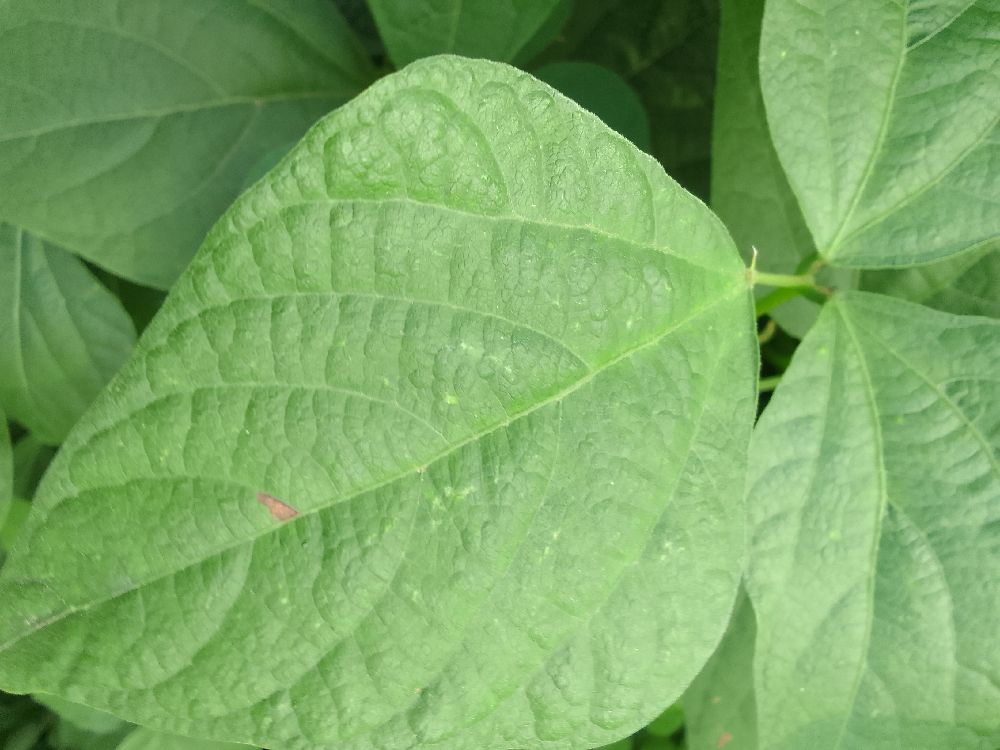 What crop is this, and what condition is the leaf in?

common bean, healthy
